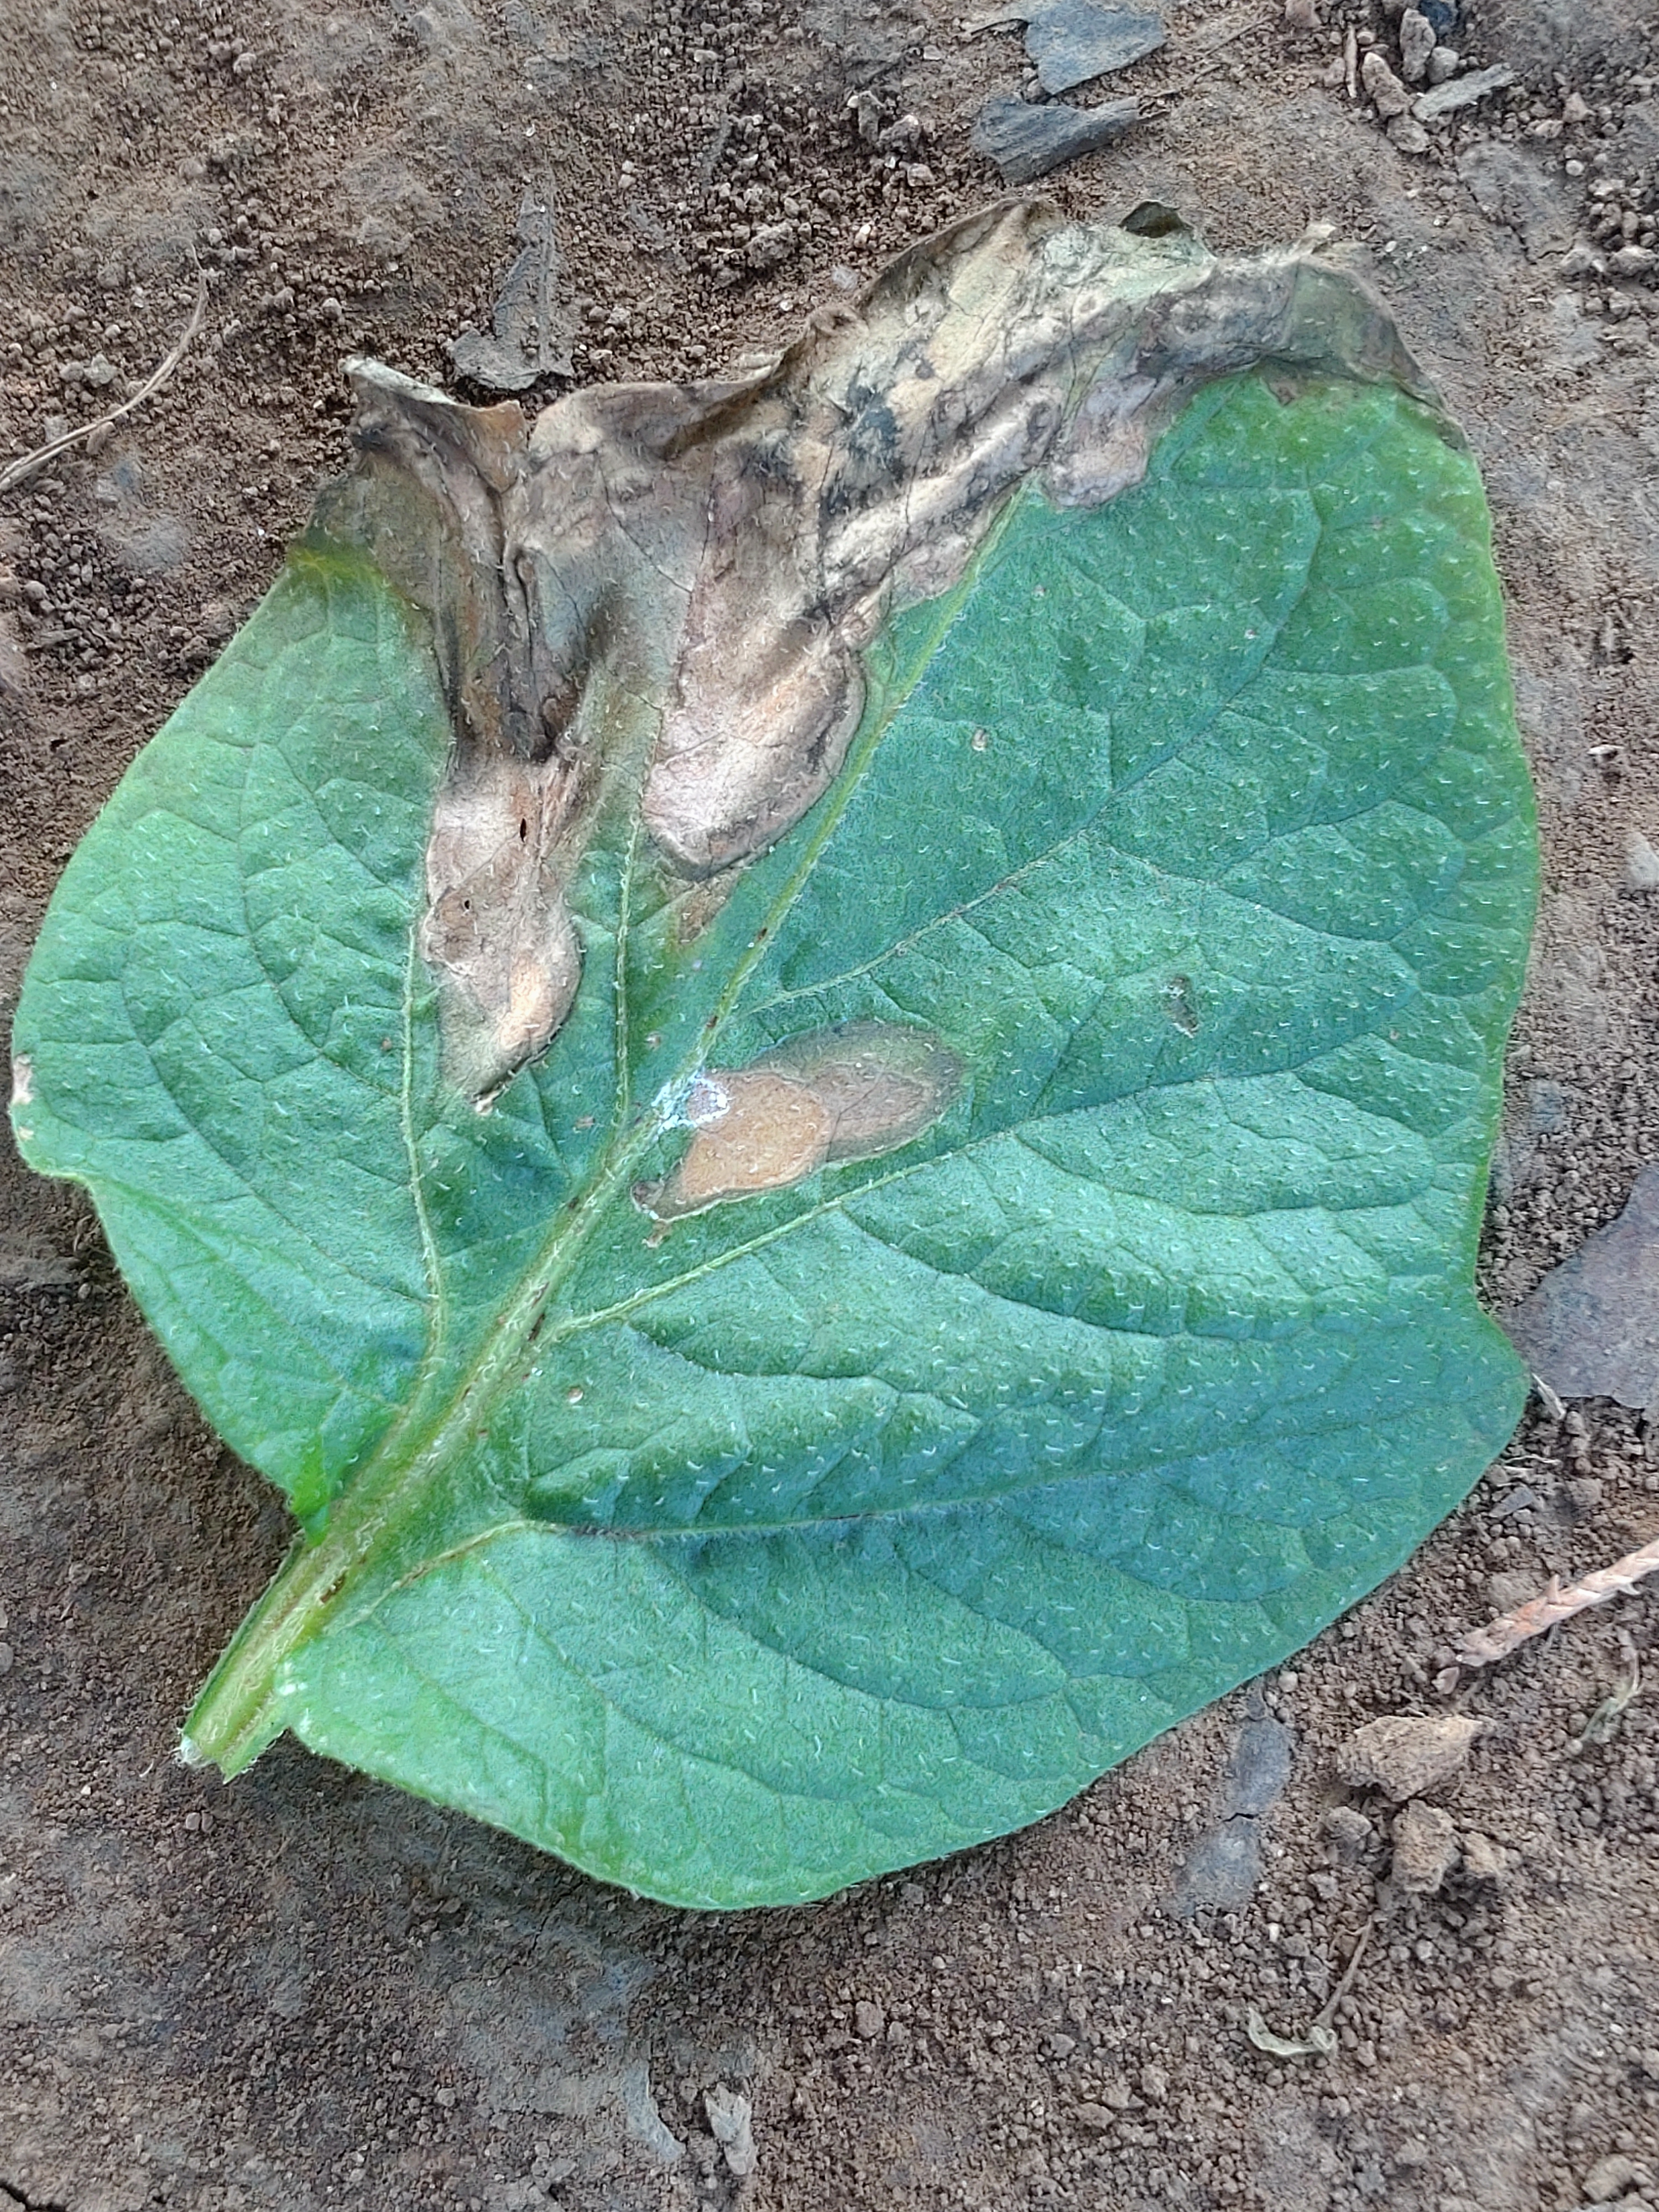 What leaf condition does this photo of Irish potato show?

early blight
